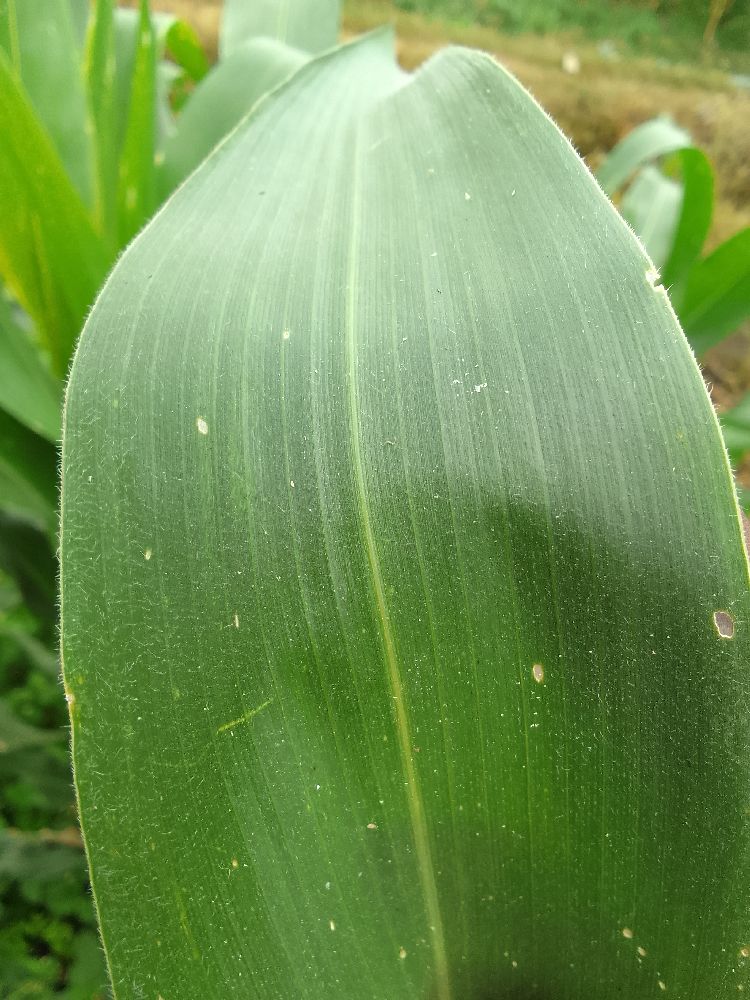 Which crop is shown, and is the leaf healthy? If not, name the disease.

maize, healthy
